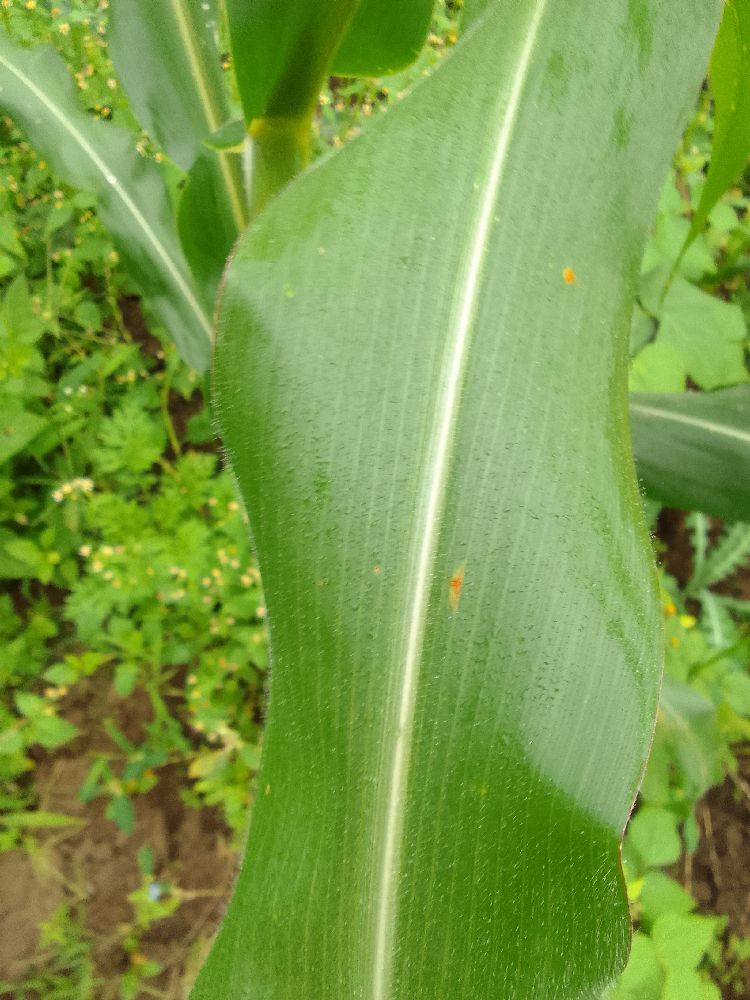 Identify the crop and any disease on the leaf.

maize, healthy
